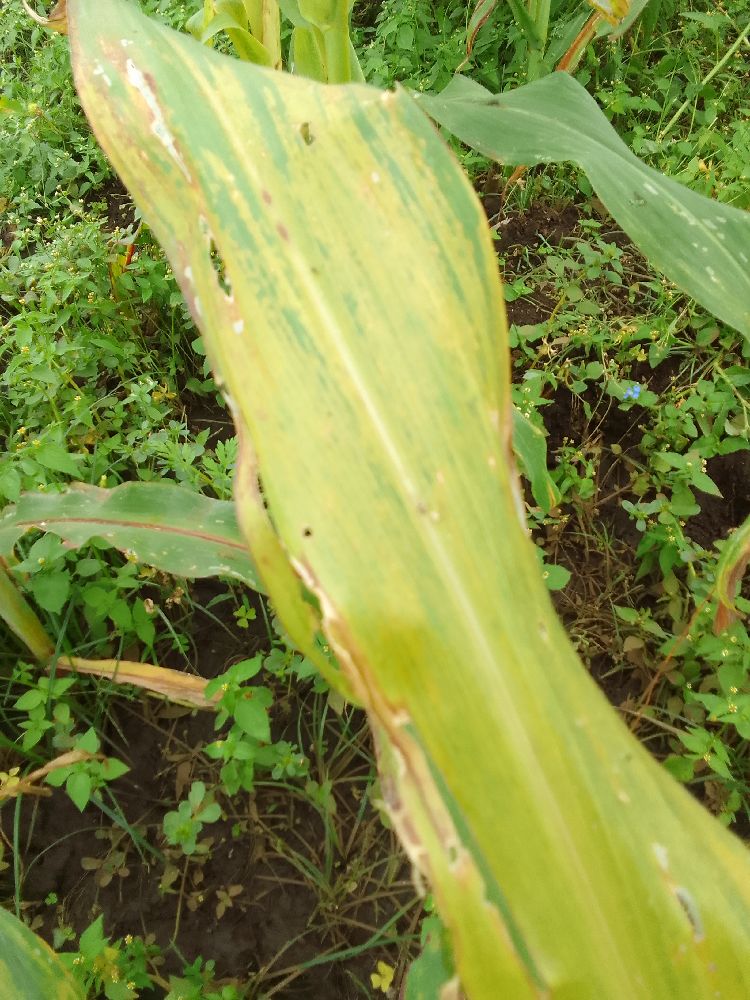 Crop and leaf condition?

maize, maize lethal necrosis
